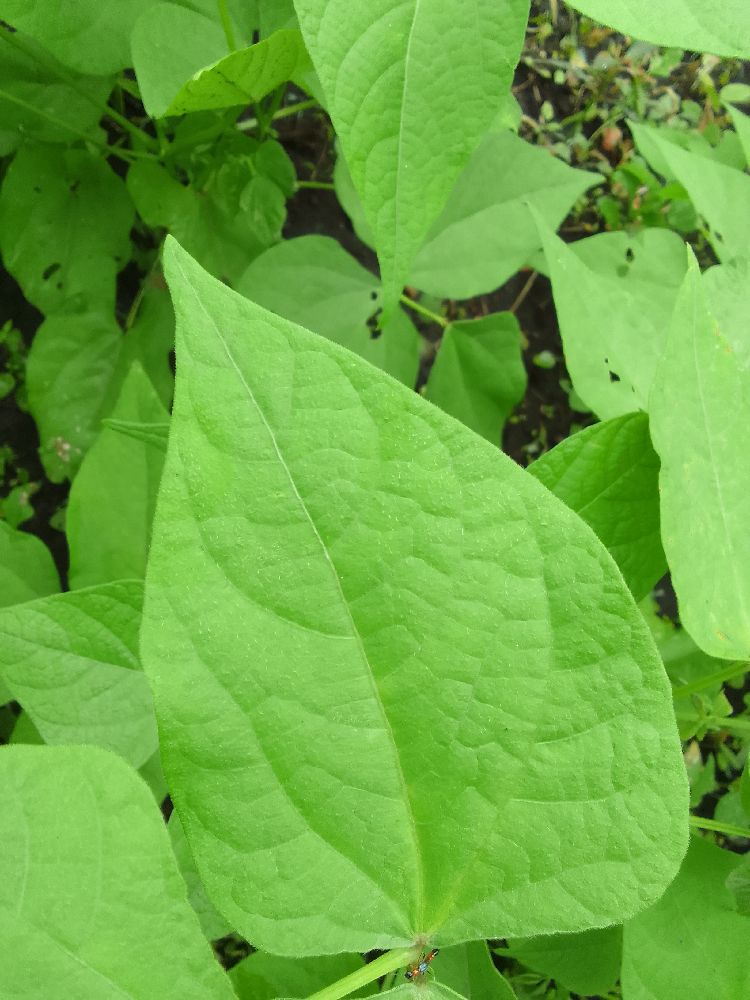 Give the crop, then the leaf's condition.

common bean, healthy
